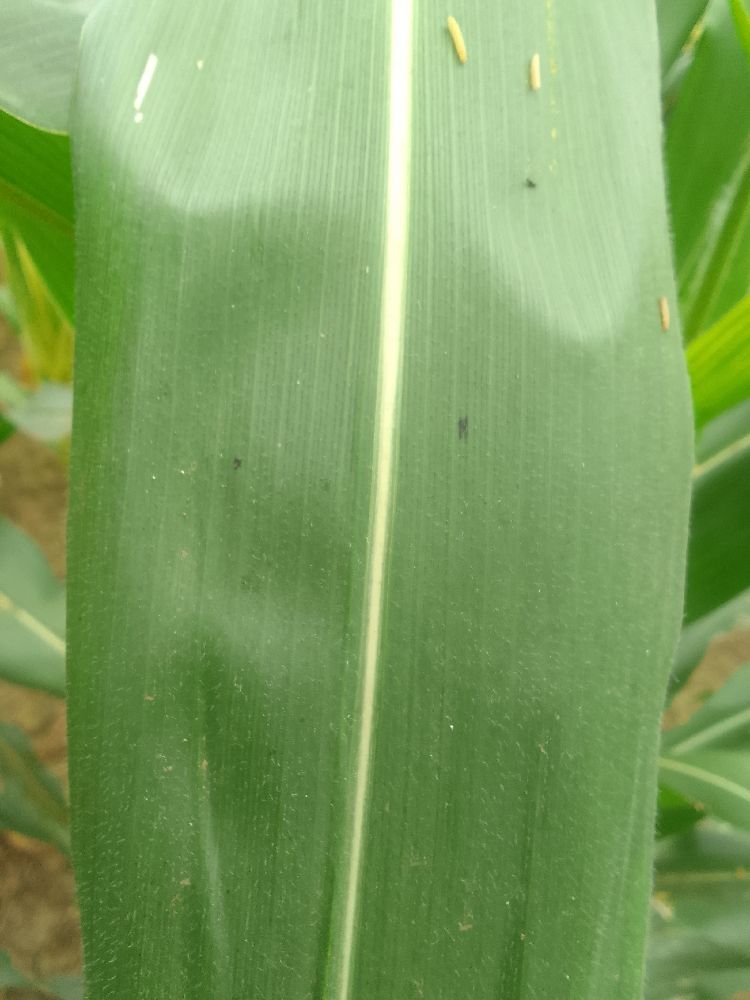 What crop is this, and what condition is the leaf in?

maize, healthy
